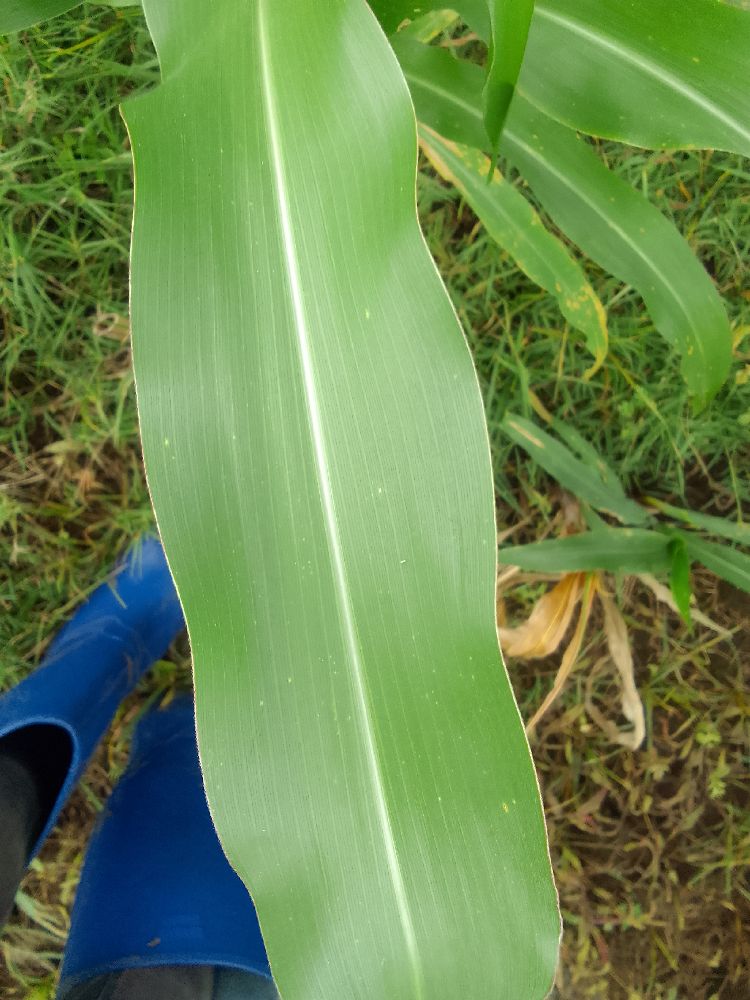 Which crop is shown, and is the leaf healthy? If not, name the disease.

maize, healthy
